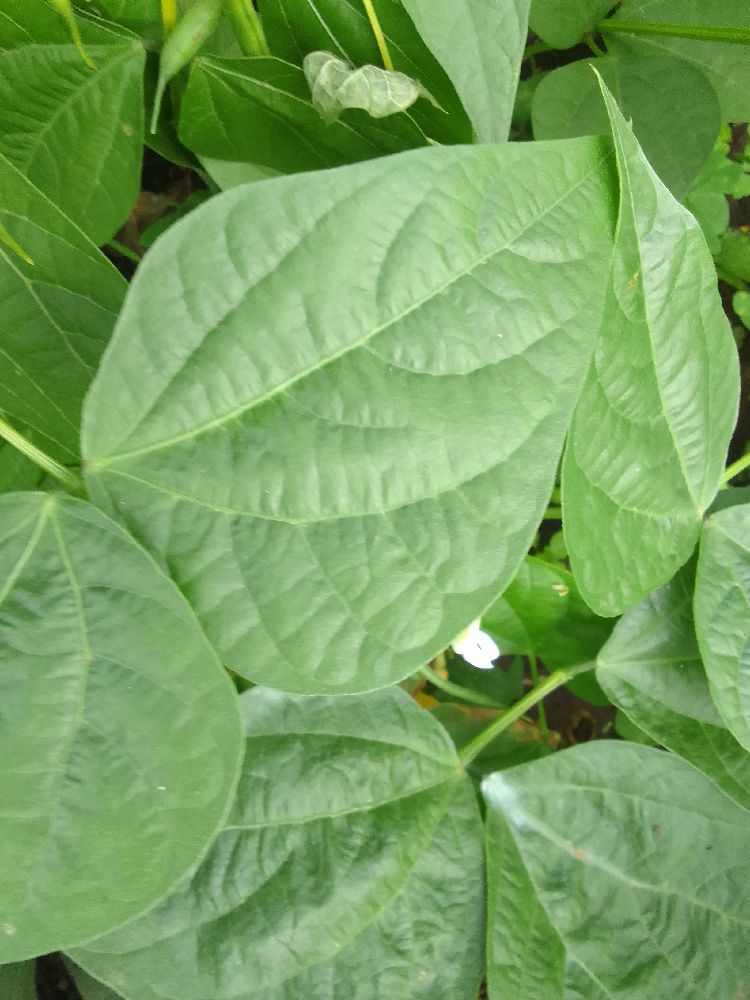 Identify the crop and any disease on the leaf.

common bean, healthy
